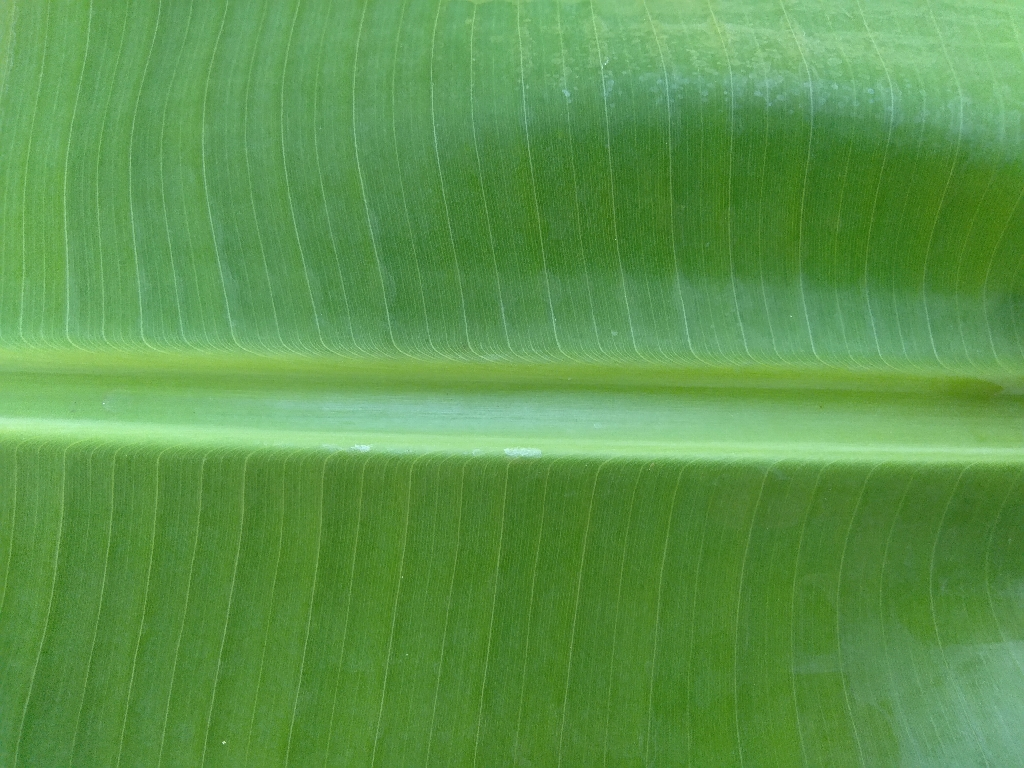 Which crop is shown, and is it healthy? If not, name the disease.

banana, healthy
